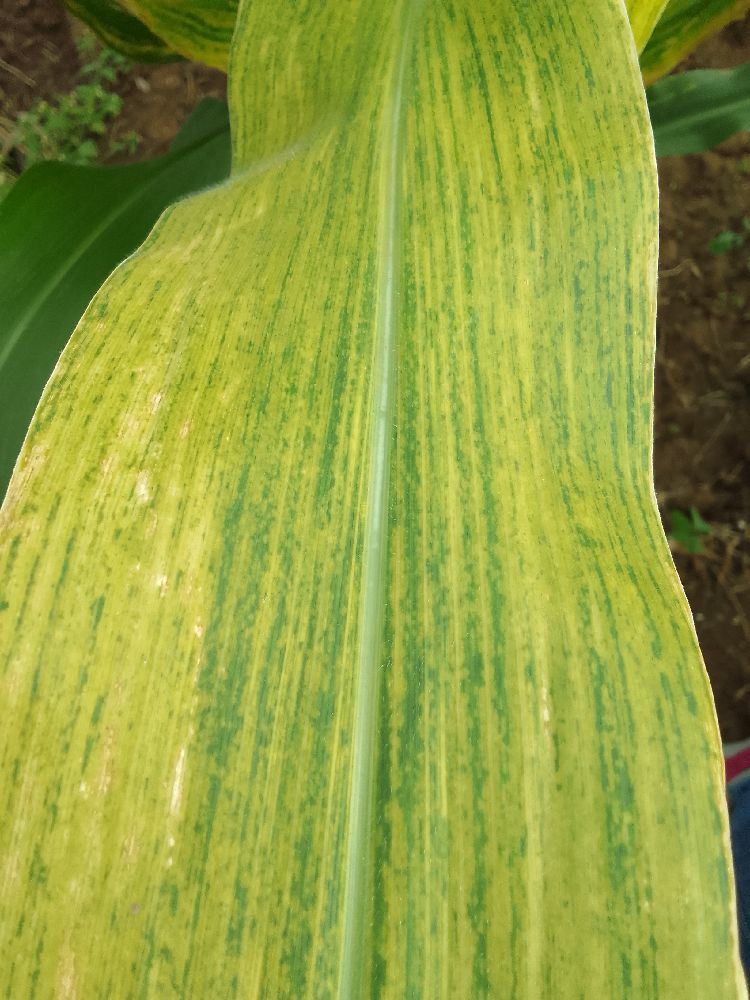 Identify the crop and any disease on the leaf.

maize, maize lethal necrosis
